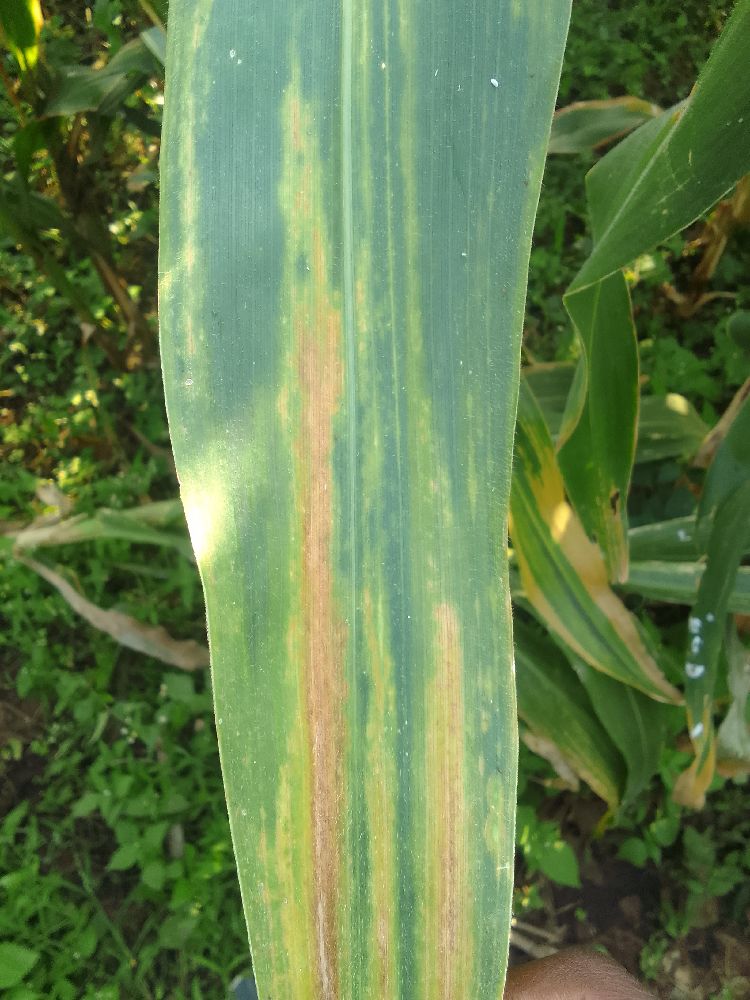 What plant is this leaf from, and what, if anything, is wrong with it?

maize, maize lethal necrosis
